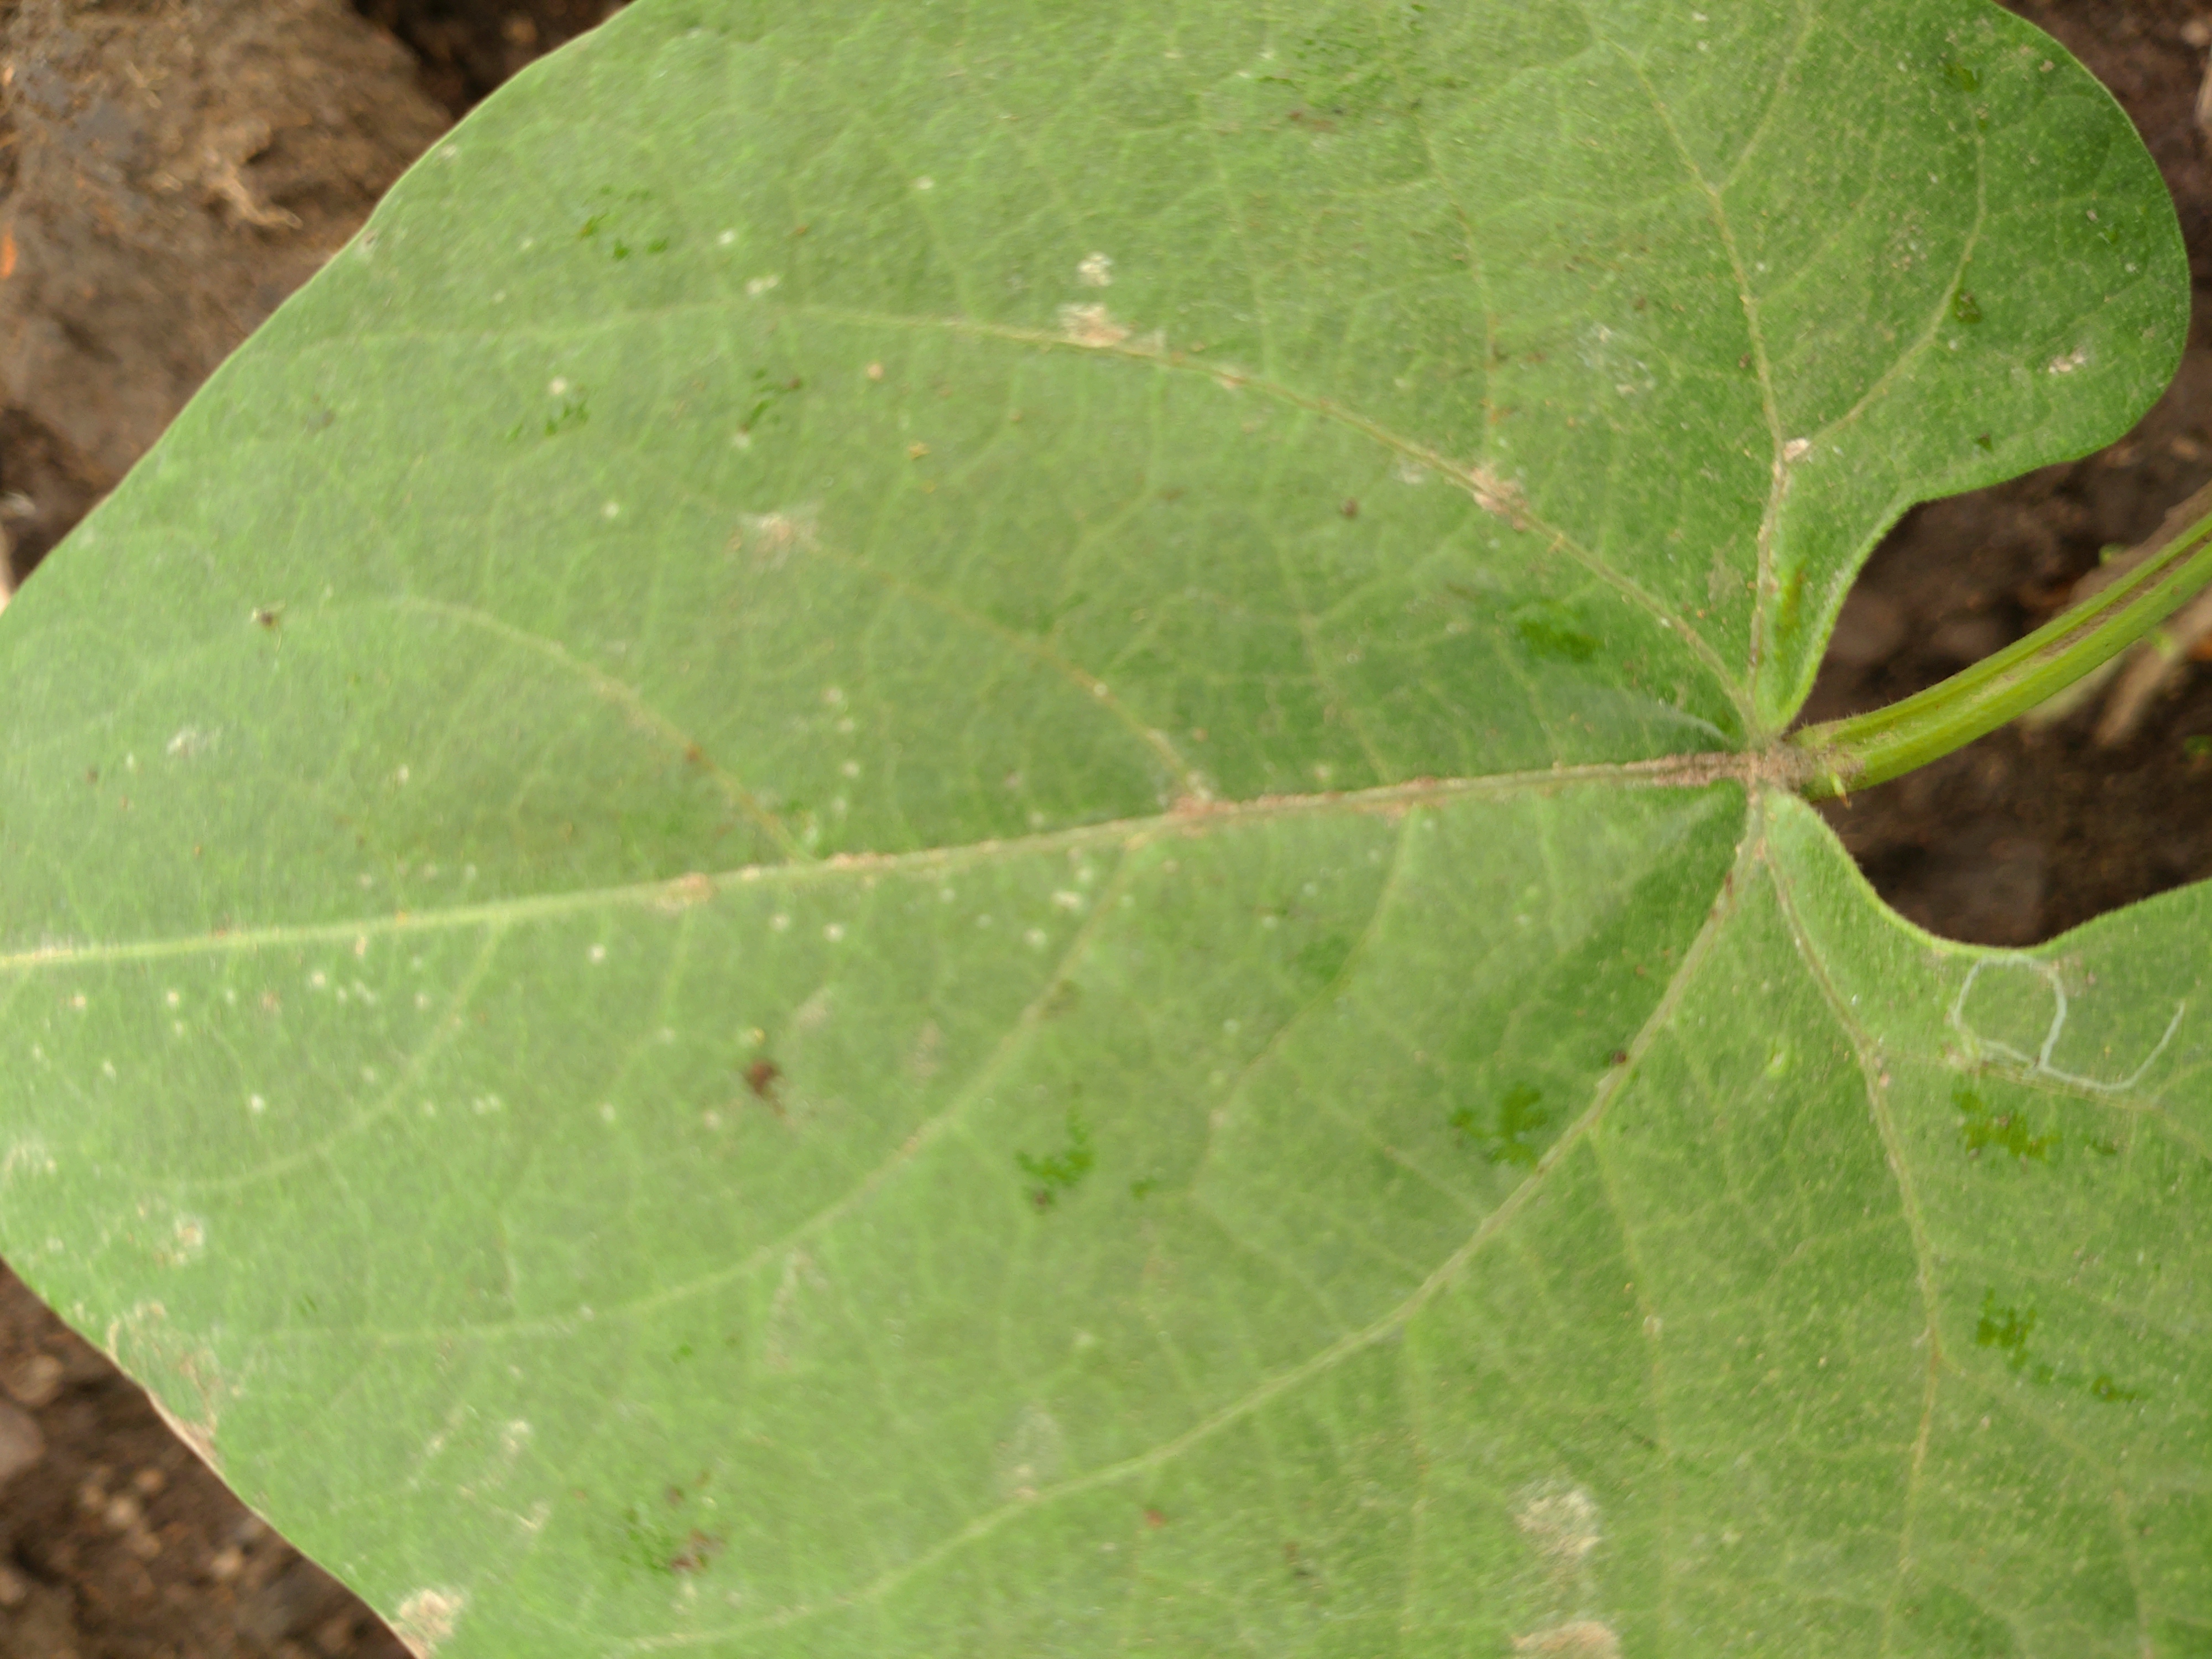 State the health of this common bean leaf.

healthy
